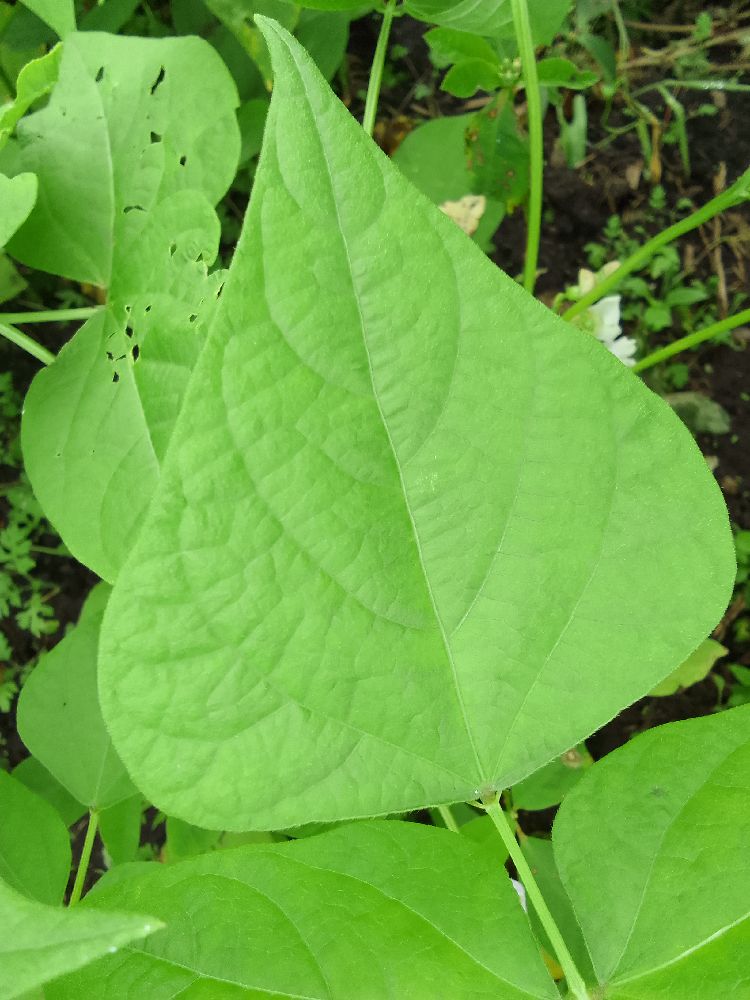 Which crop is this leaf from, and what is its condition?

common bean, healthy
